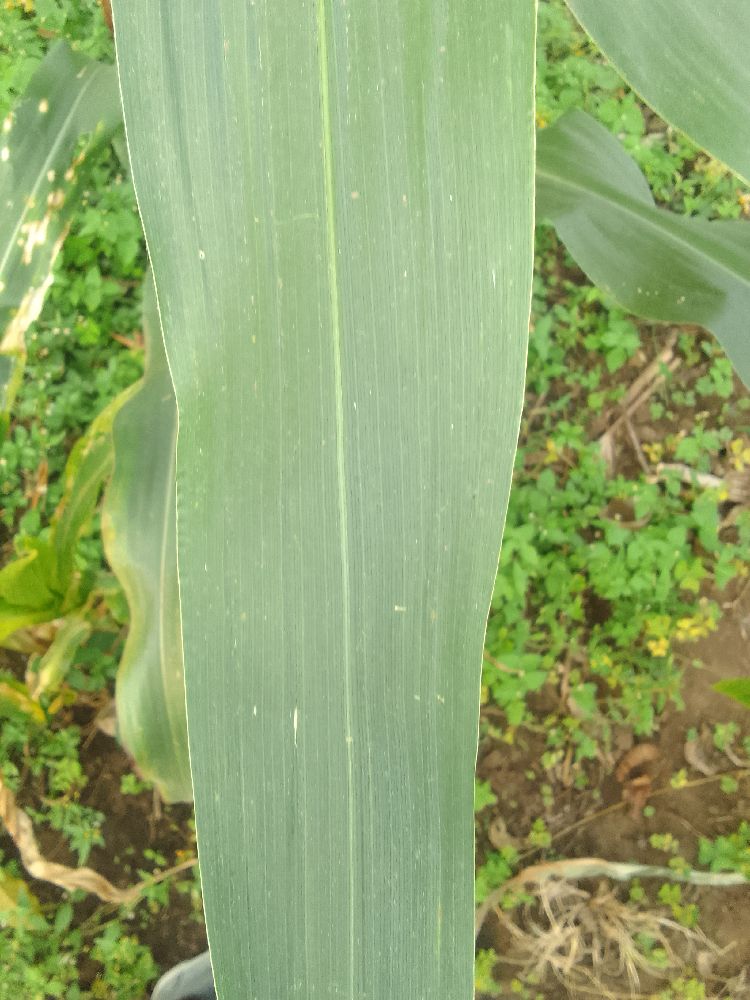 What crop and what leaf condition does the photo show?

maize, healthy
